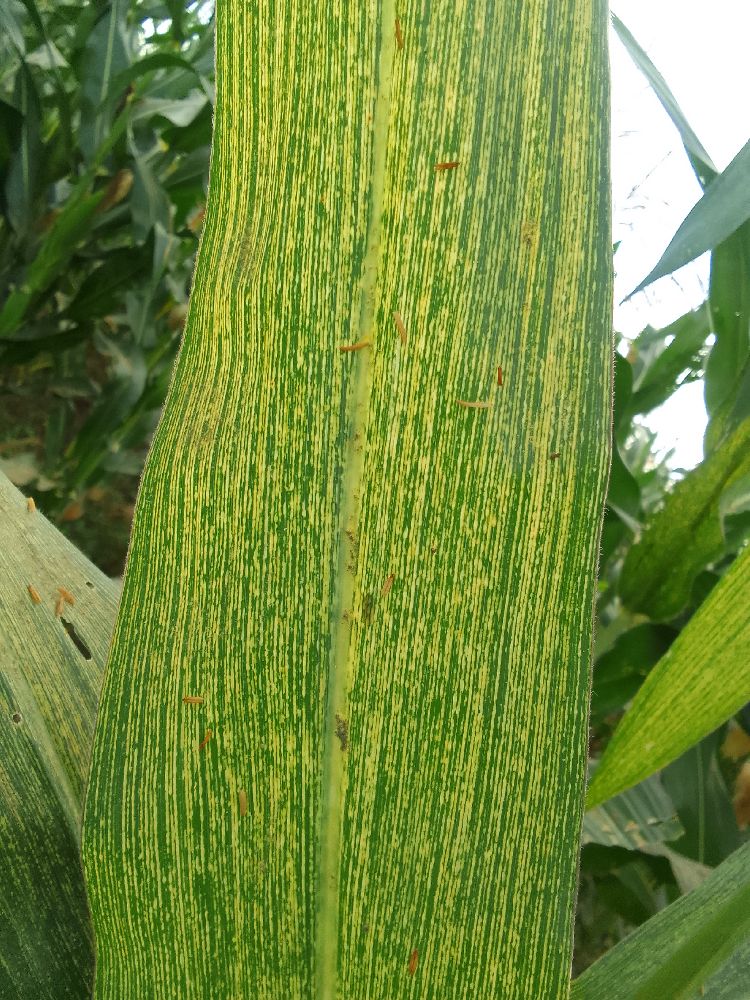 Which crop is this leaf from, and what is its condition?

maize, maize streak virus
